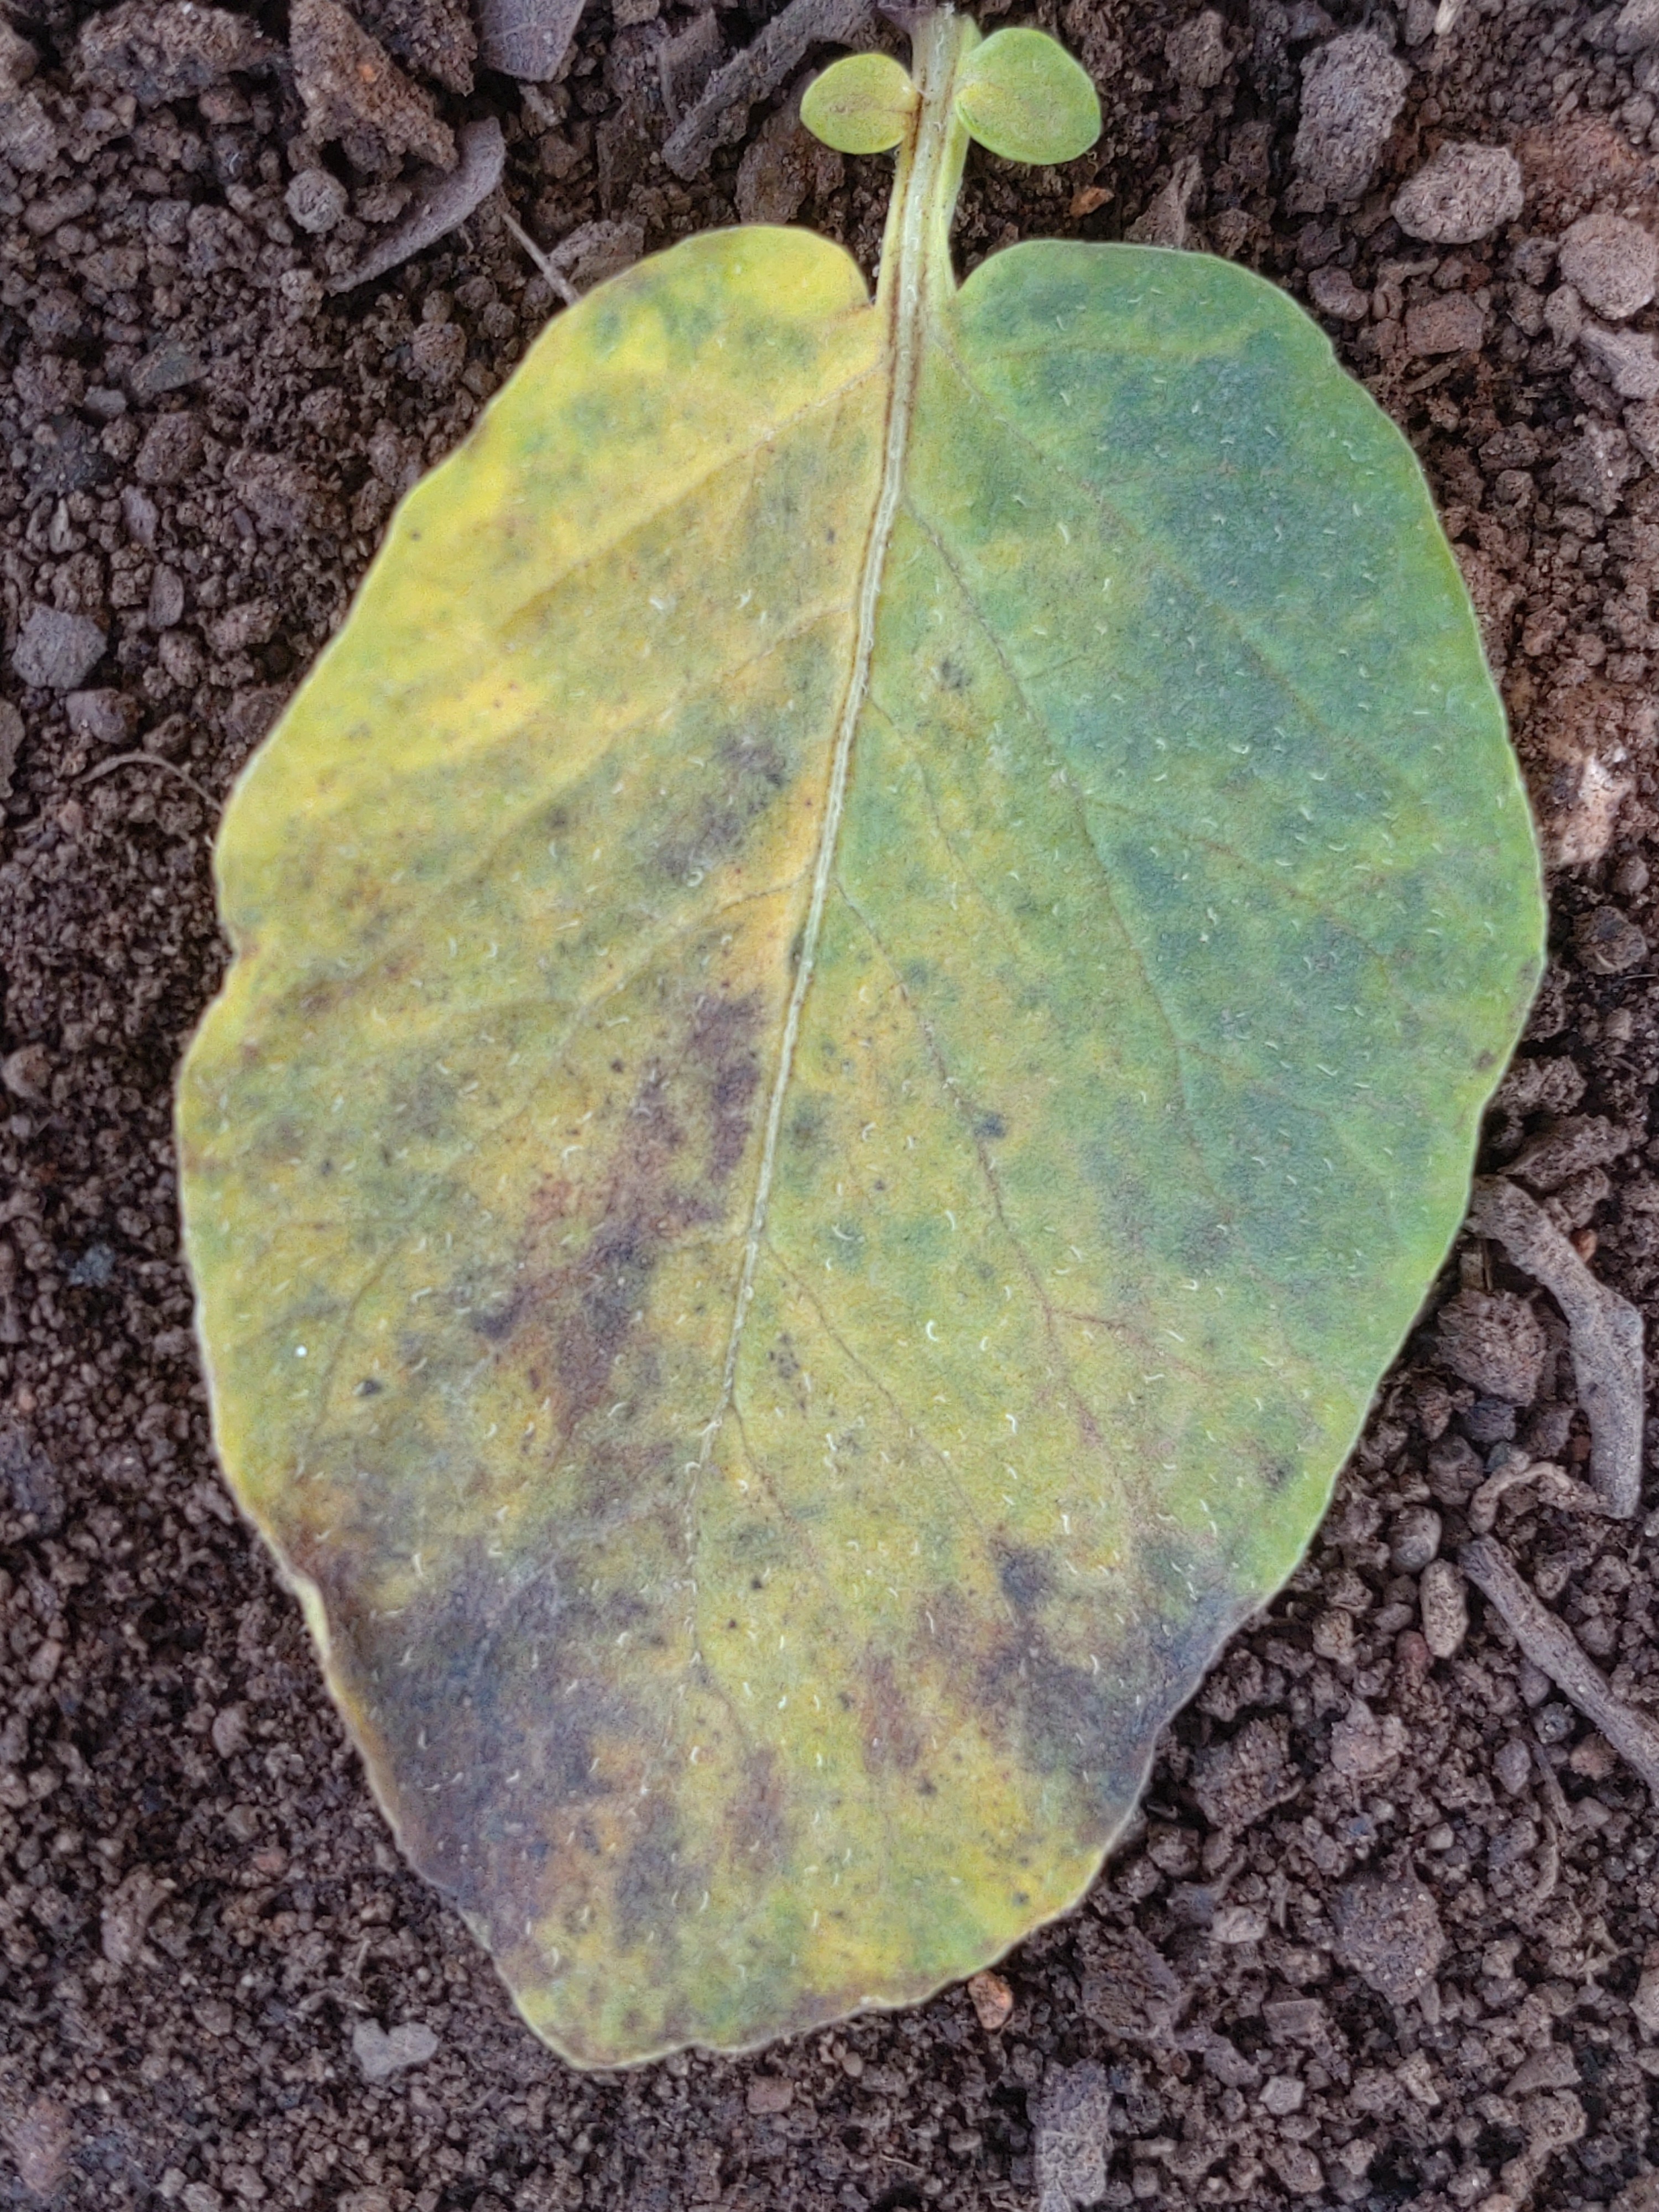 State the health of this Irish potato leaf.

late blight
